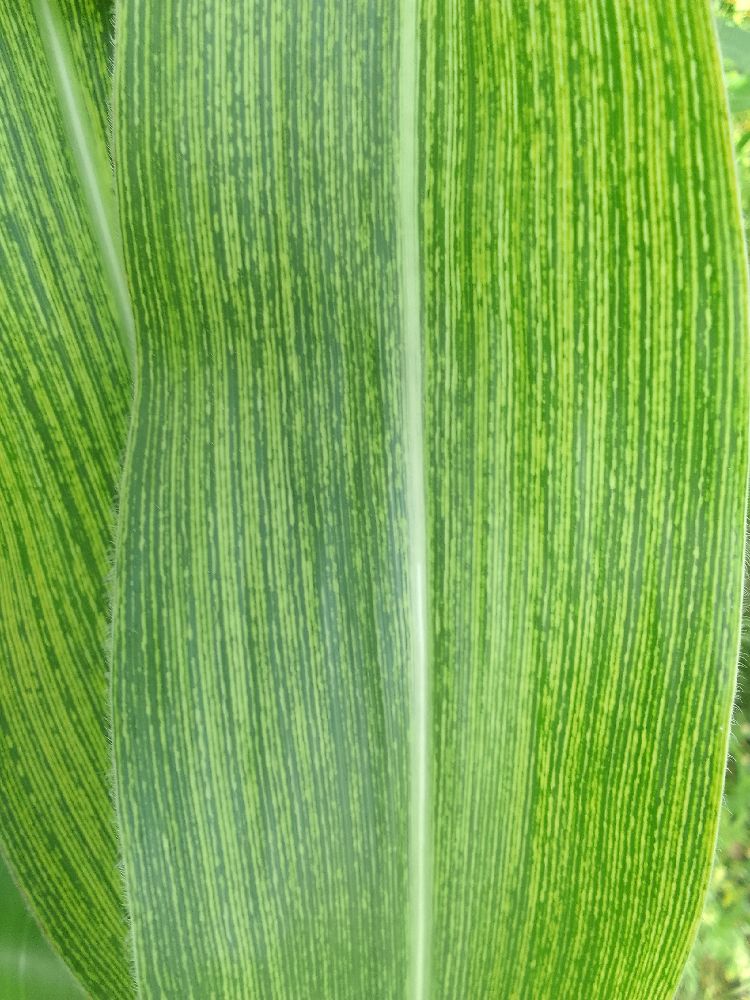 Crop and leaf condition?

maize, maize streak virus
